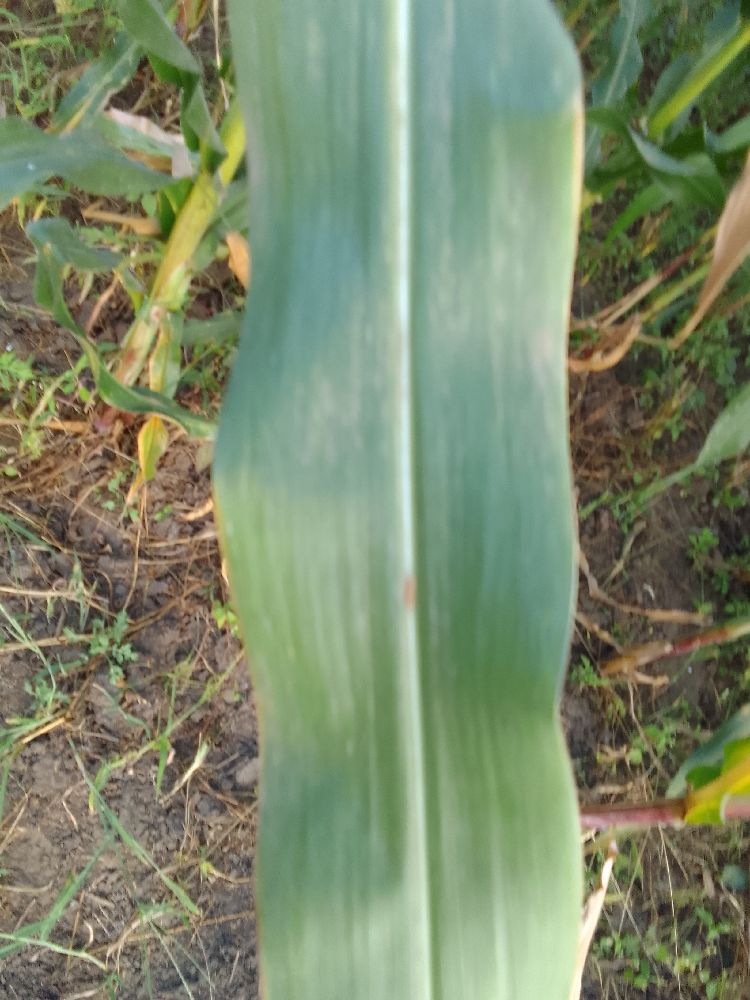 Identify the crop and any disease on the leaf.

maize, healthy
